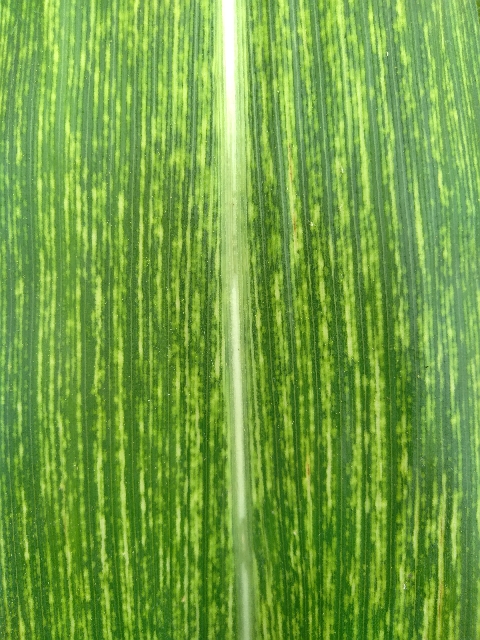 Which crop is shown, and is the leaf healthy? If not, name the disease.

maize, maize streak virus
